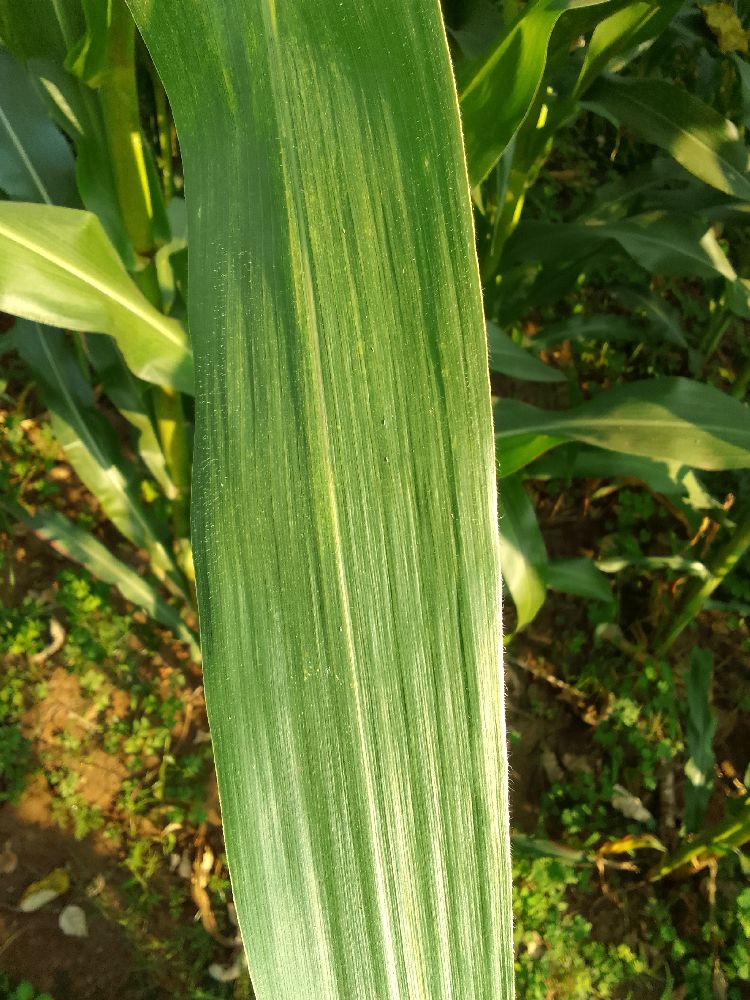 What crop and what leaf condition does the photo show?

maize, healthy
